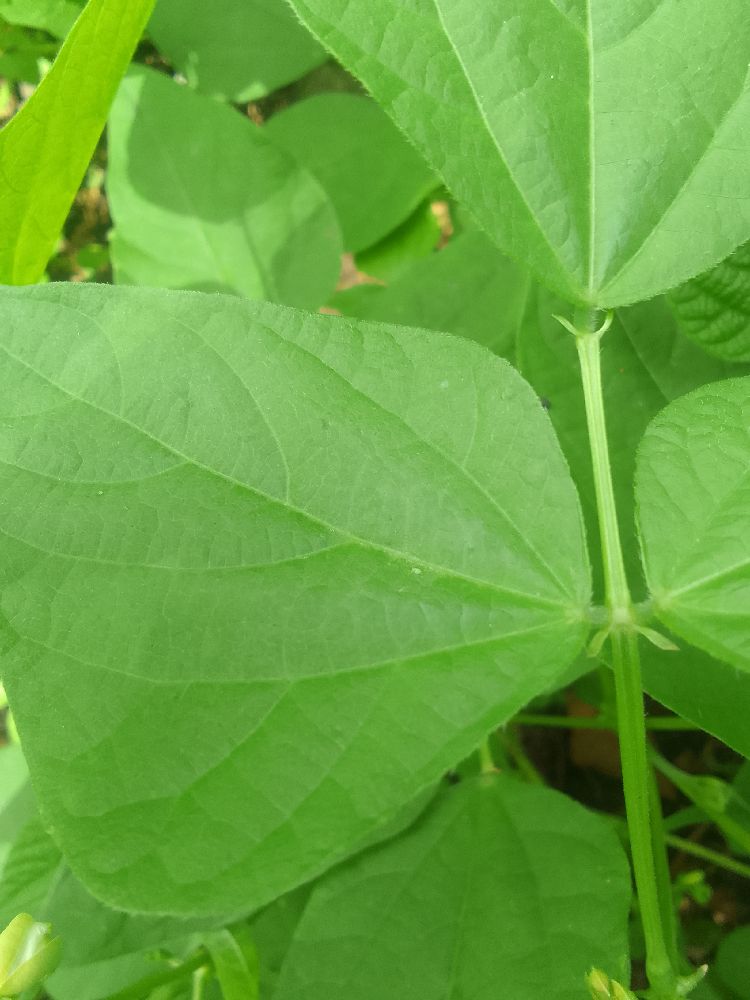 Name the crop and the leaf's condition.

common bean, healthy
